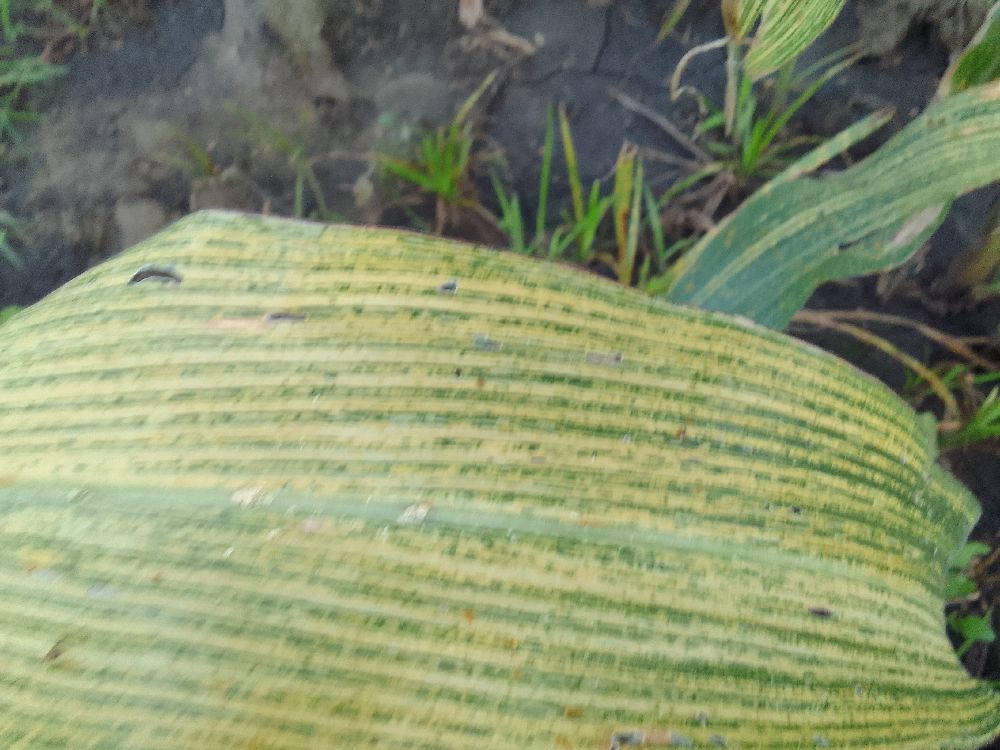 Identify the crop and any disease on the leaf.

maize, maize streak virus
